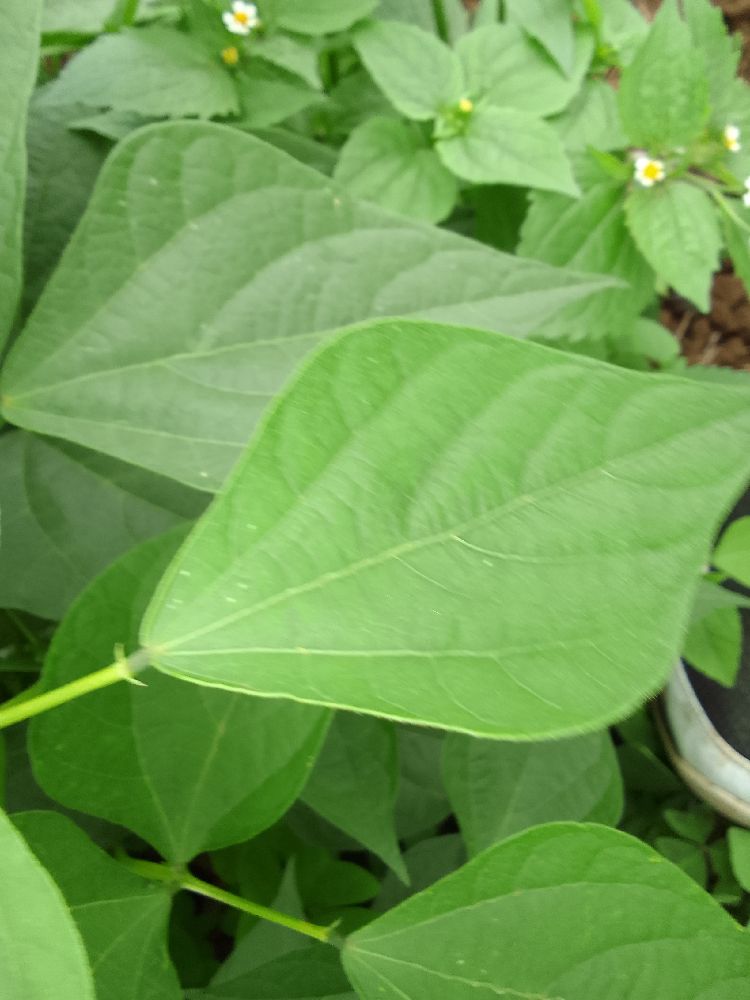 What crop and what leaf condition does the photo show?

common bean, healthy
